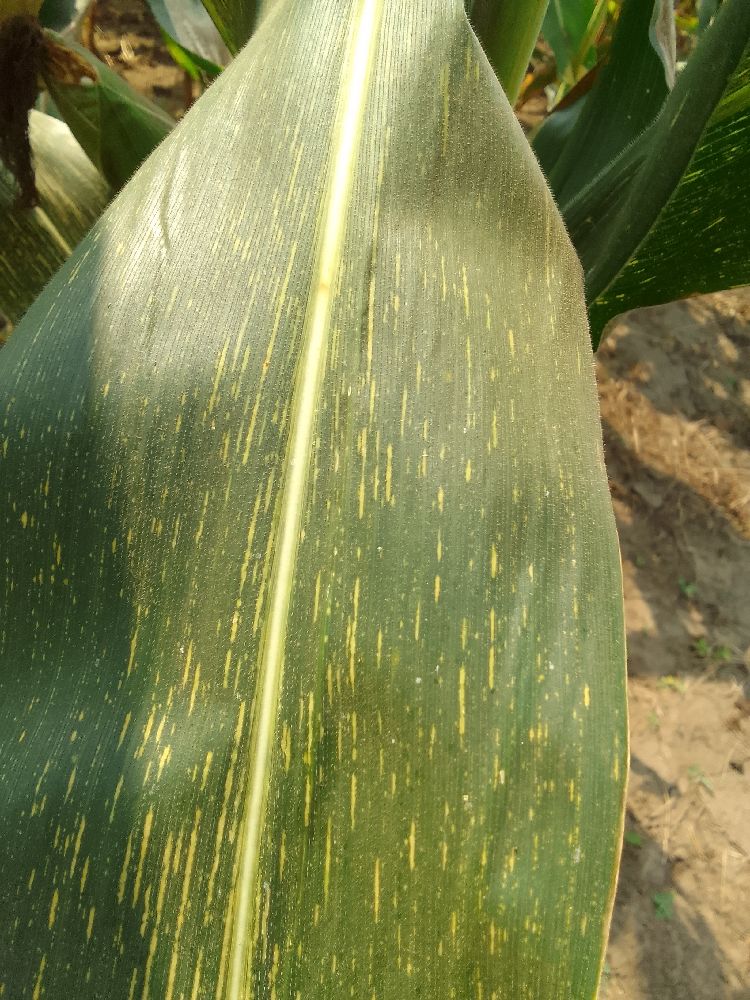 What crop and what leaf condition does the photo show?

maize, maize streak virus
